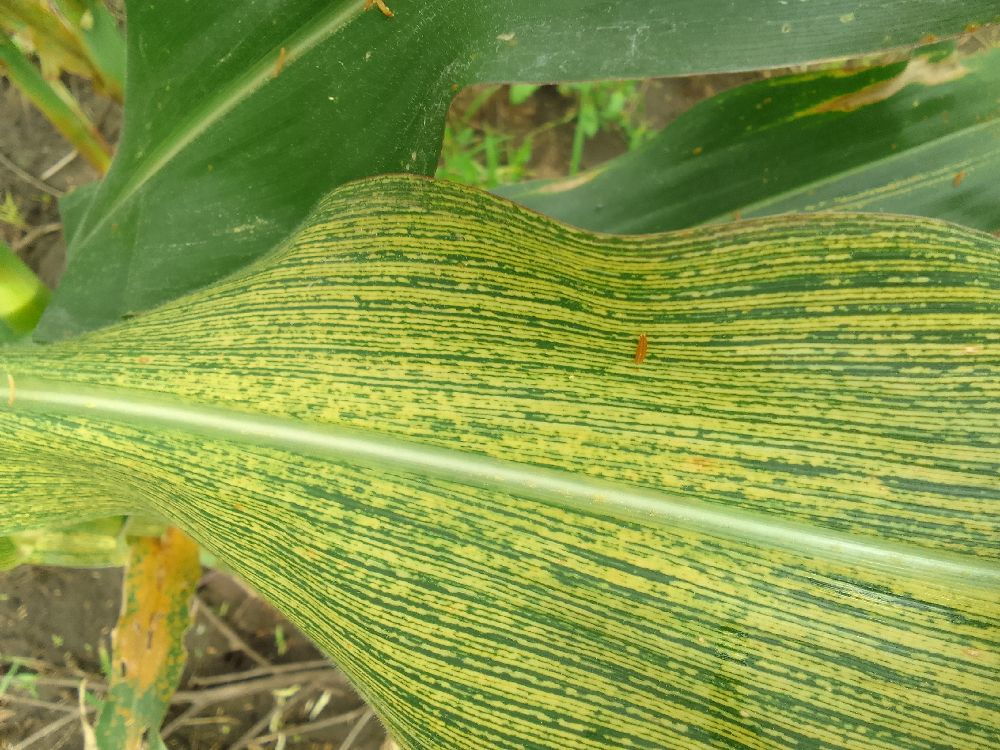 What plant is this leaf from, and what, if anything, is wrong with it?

maize, maize streak virus
